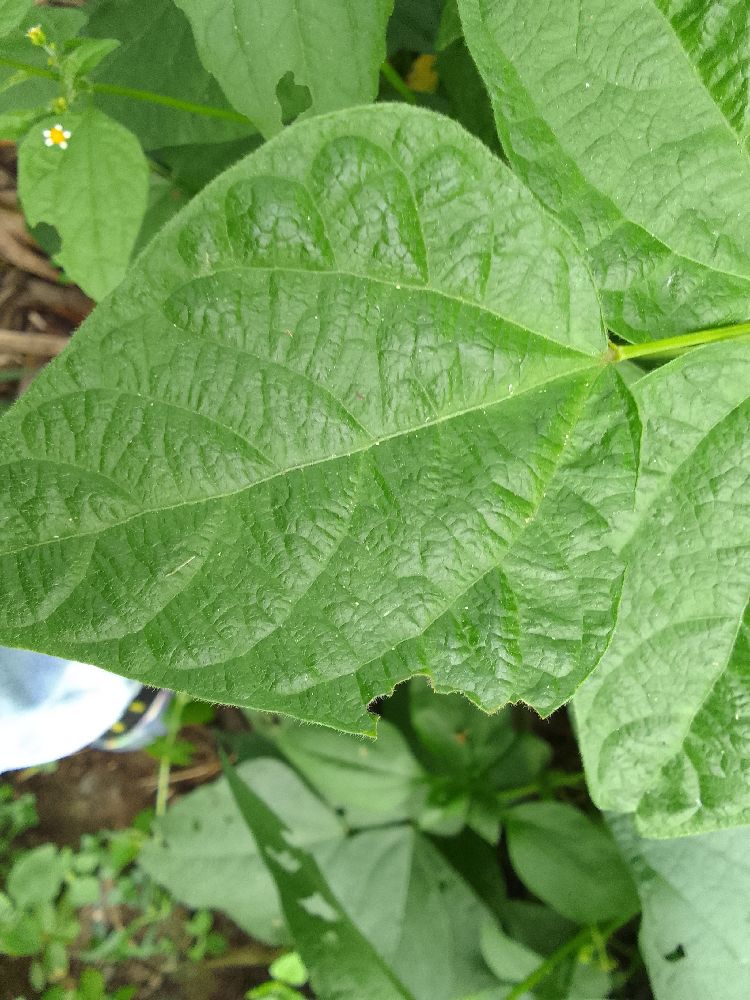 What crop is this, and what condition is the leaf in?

common bean, healthy
